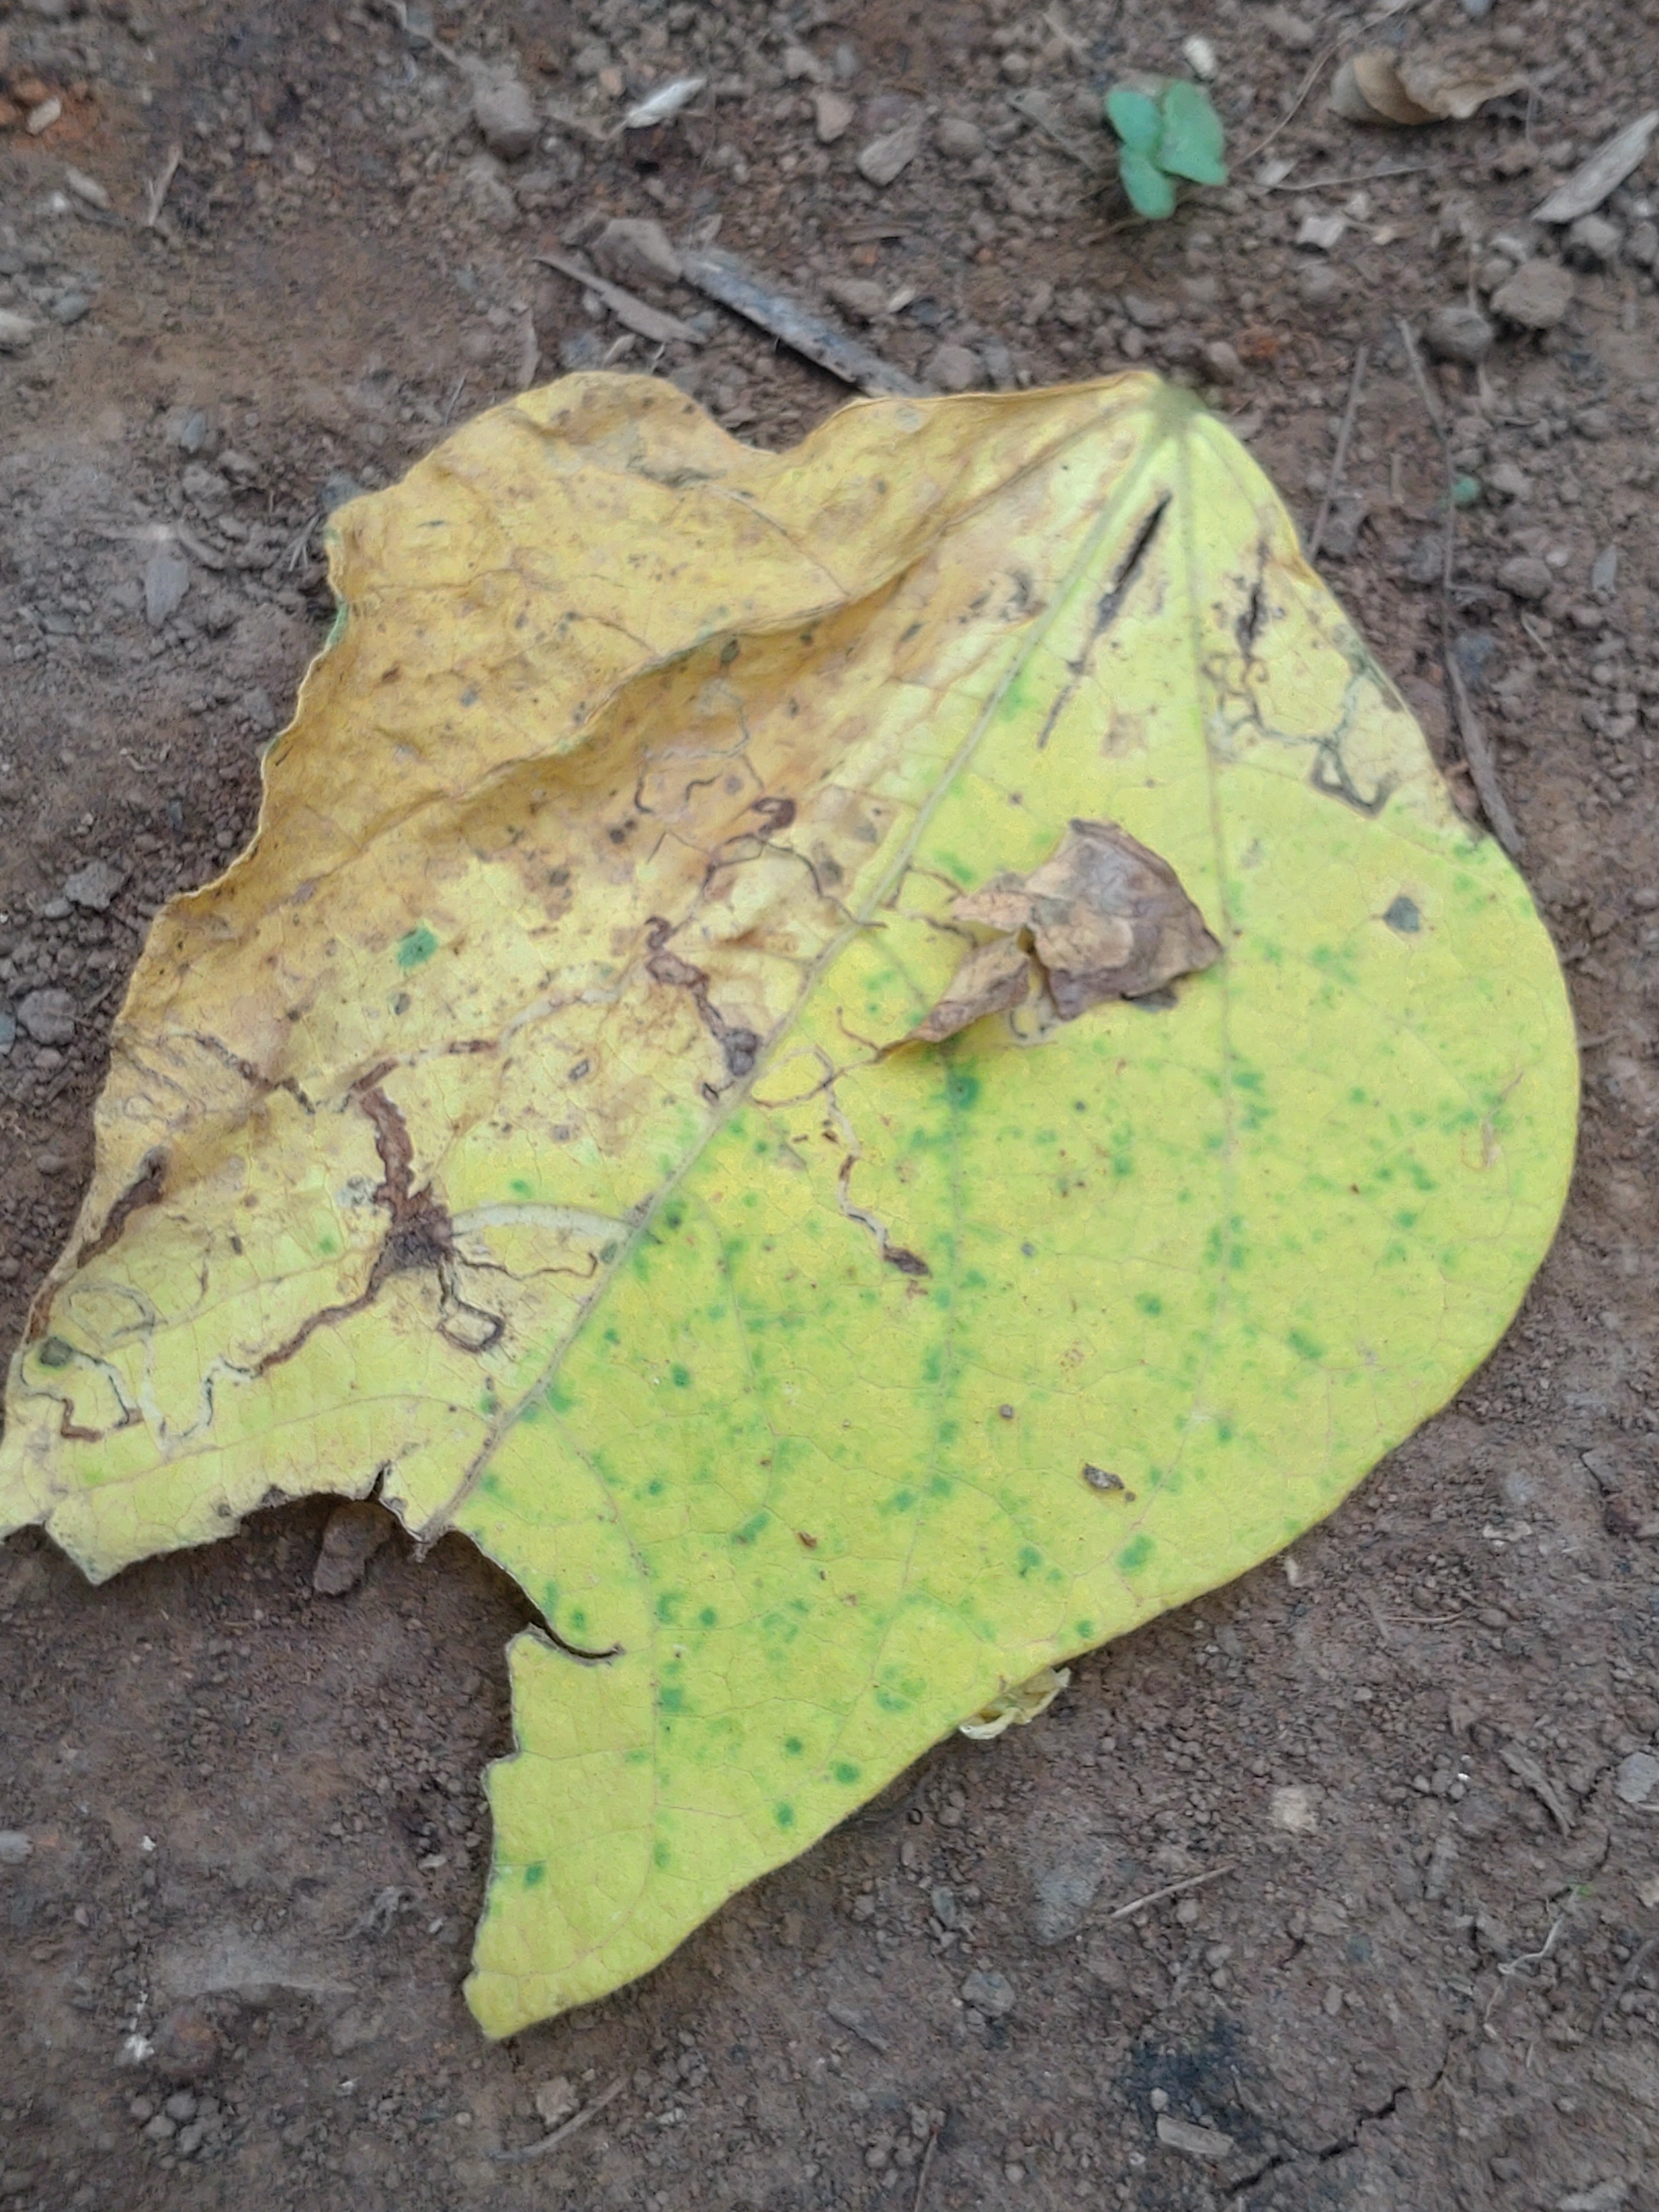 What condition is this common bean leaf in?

anthracnose
